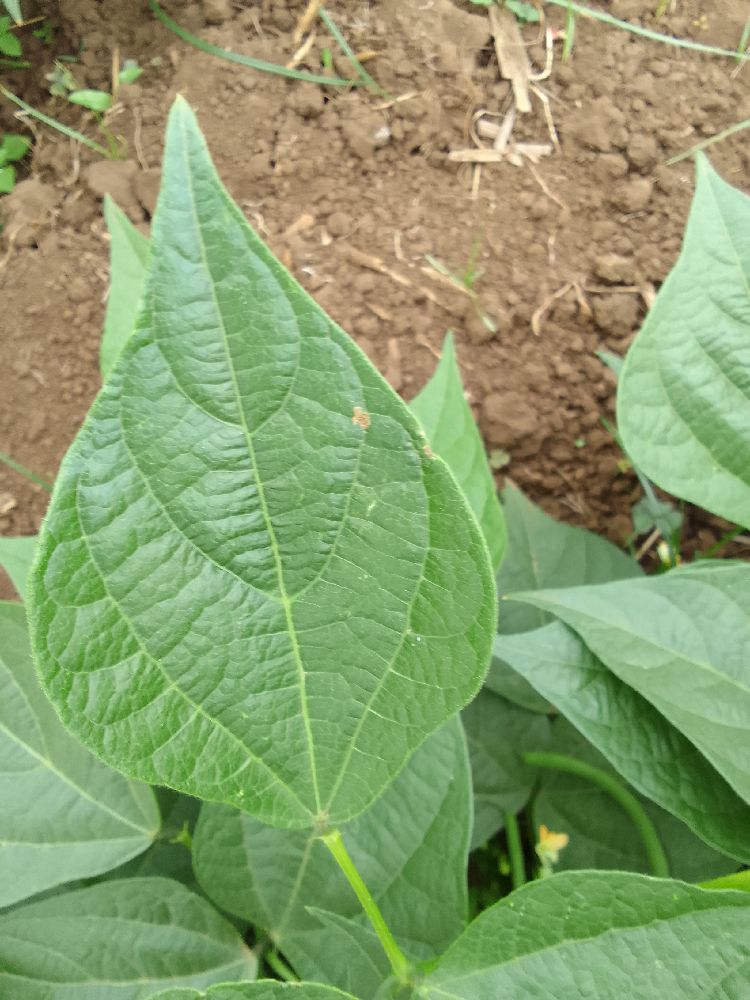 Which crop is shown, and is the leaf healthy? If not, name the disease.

common bean, healthy
